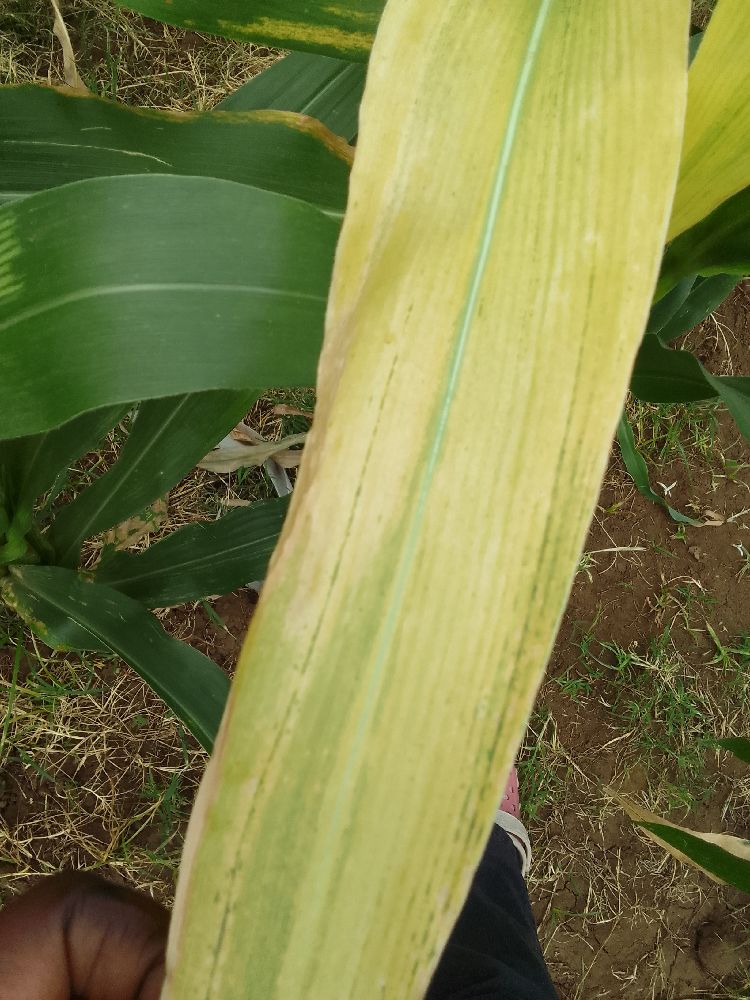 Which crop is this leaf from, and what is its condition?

maize, maize lethal necrosis
